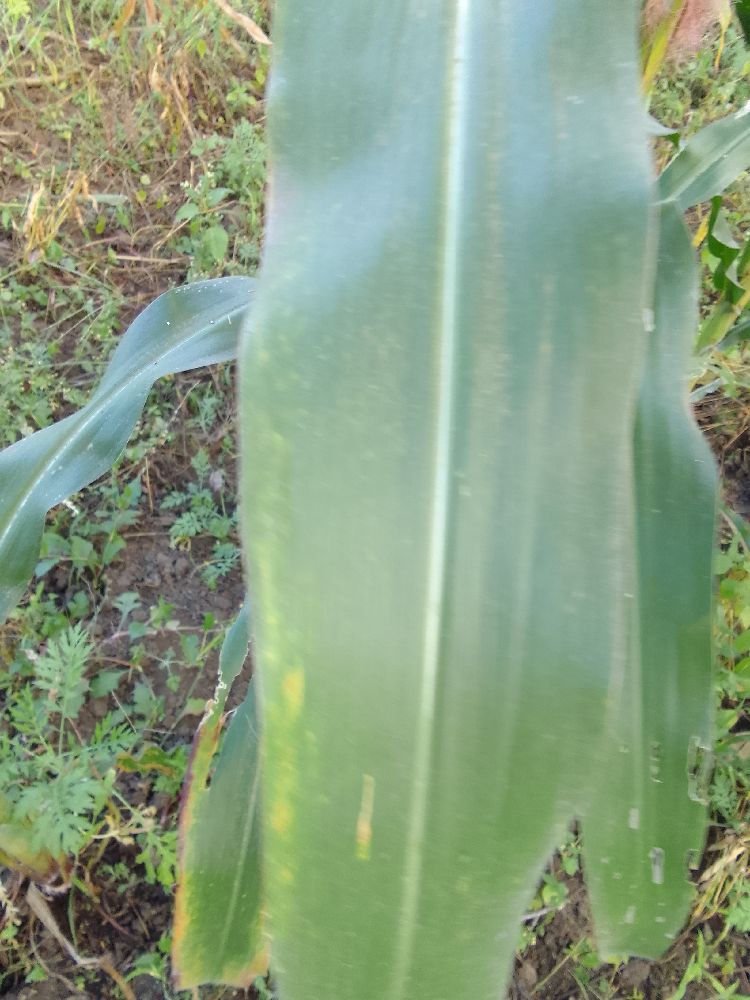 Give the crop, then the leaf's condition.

maize, healthy
